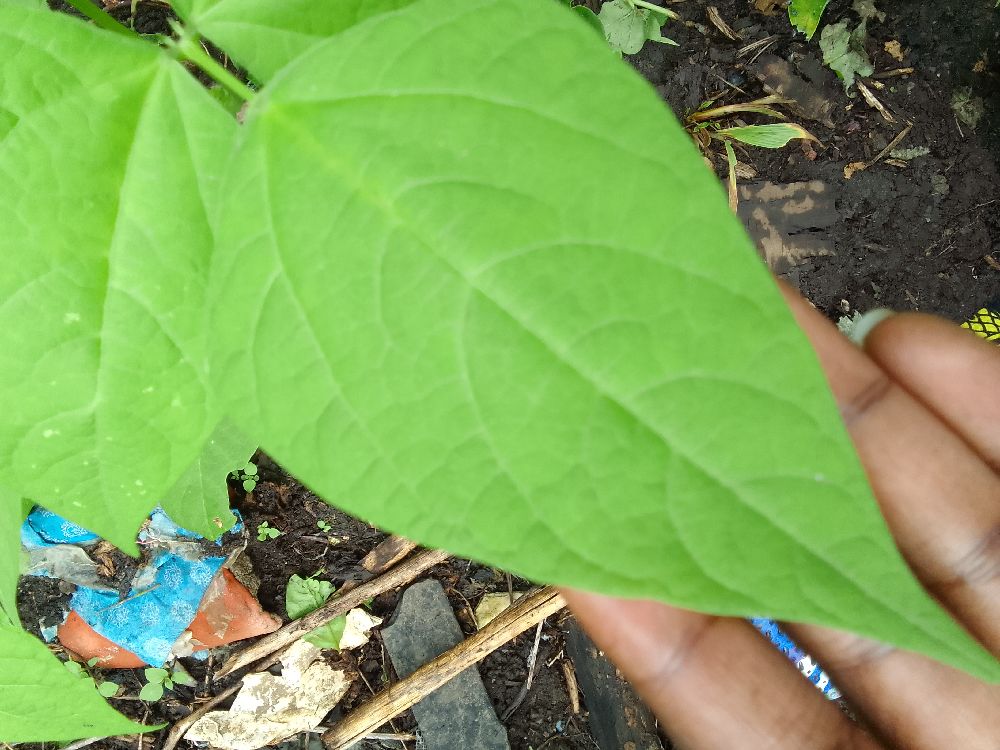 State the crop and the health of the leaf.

common bean, healthy
